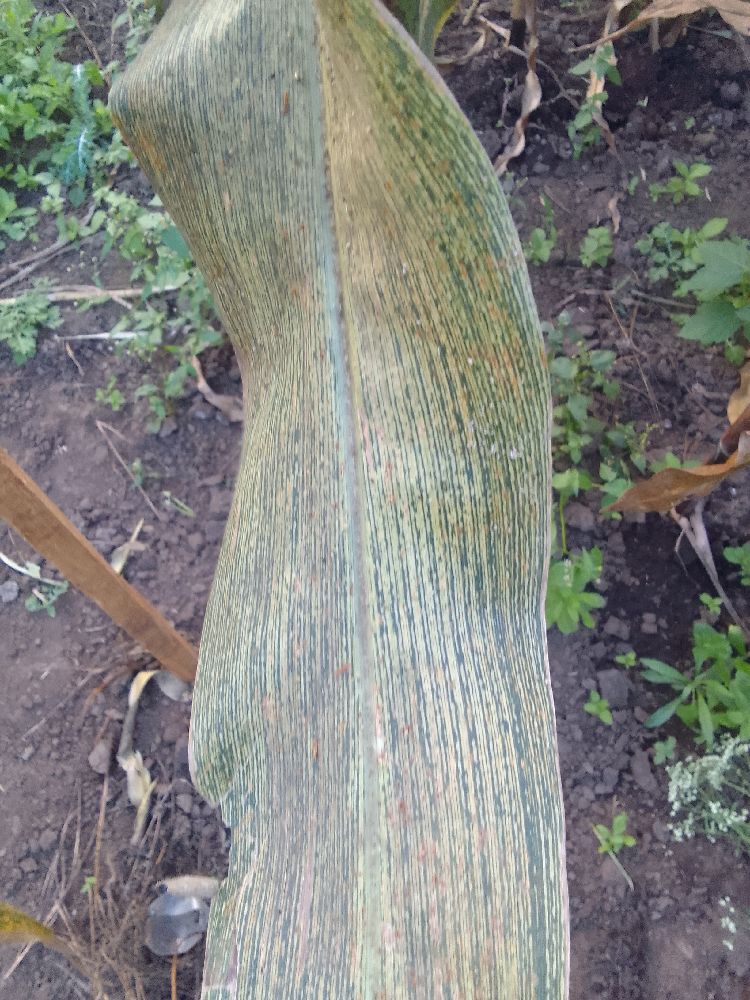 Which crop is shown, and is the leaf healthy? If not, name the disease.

maize, maize streak virus
